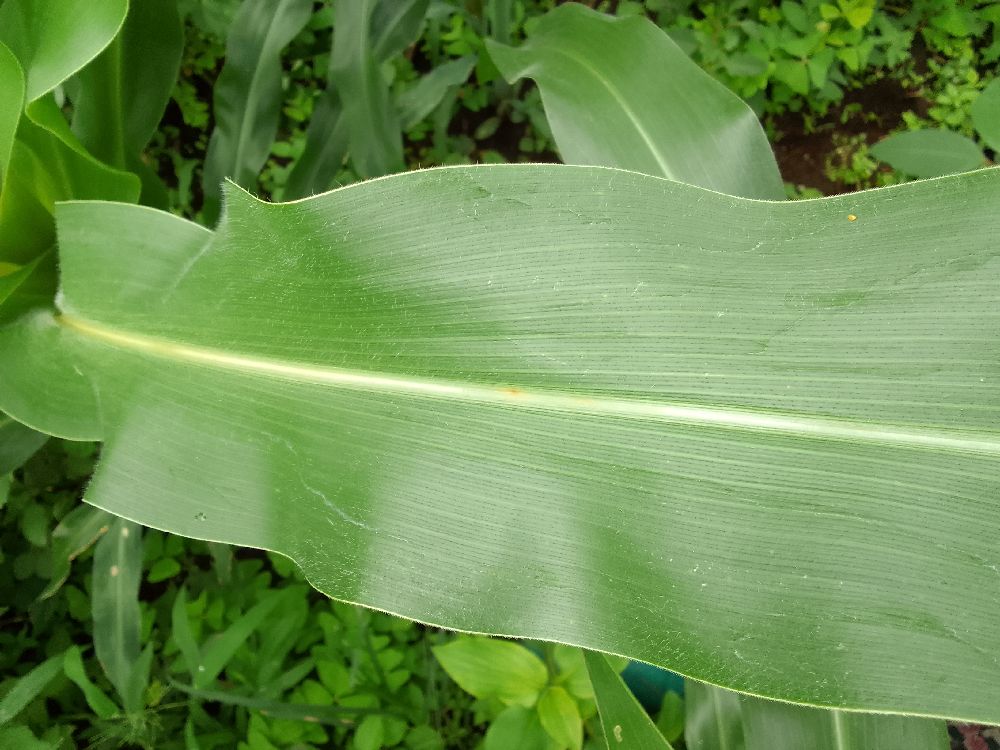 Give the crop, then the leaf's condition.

maize, healthy
